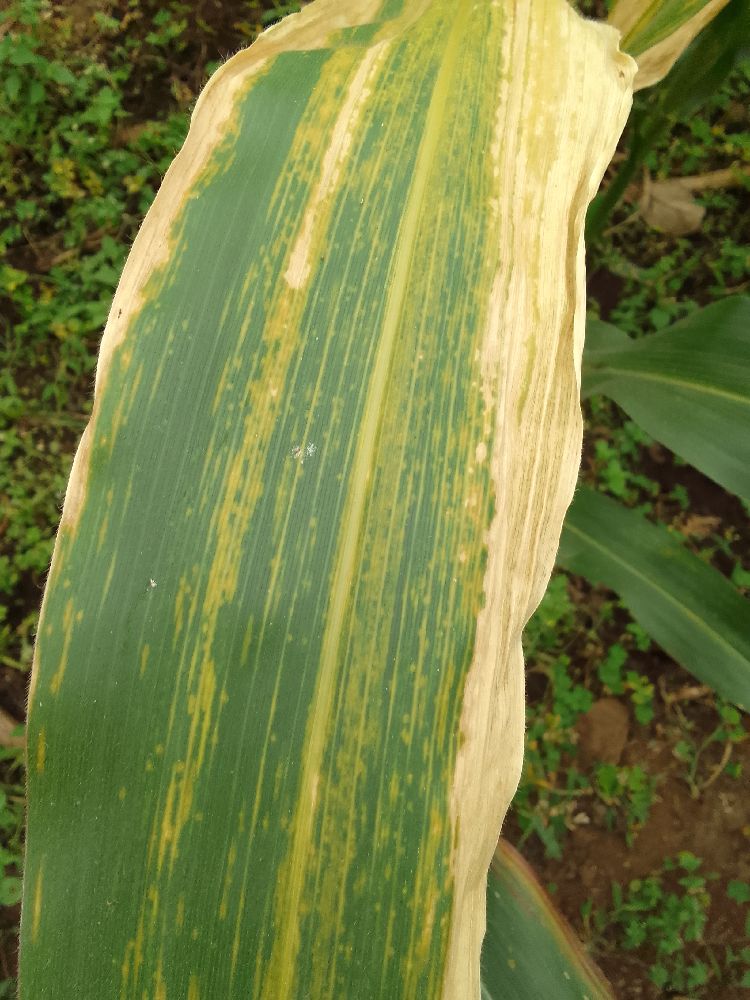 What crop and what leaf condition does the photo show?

maize, maize lethal necrosis
